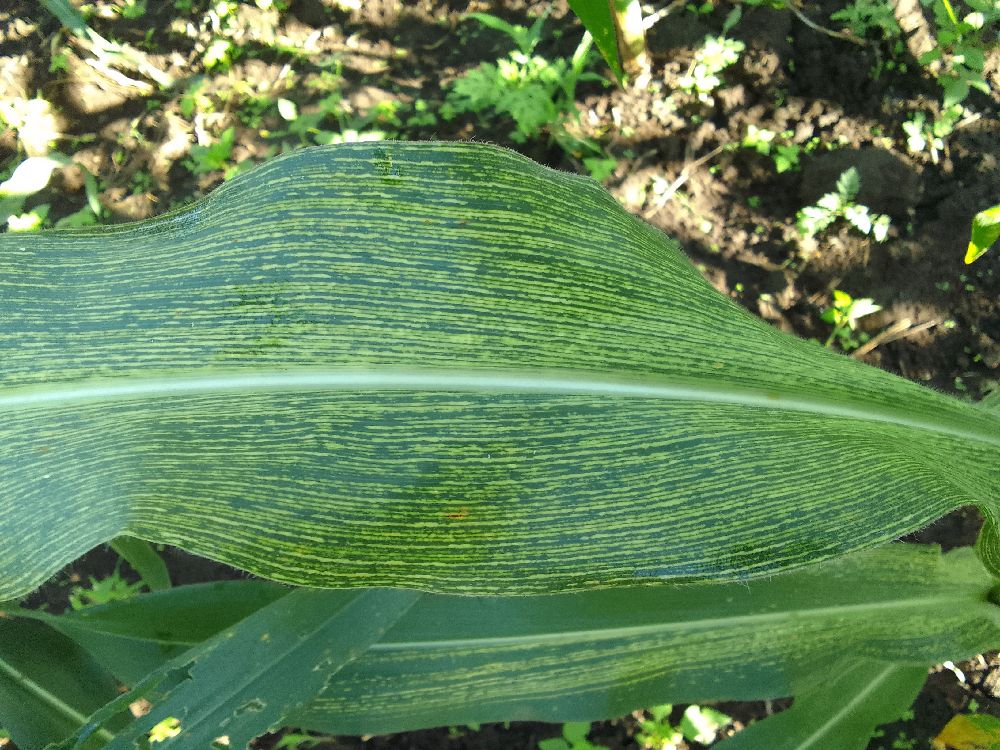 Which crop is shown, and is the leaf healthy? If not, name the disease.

maize, maize streak virus
